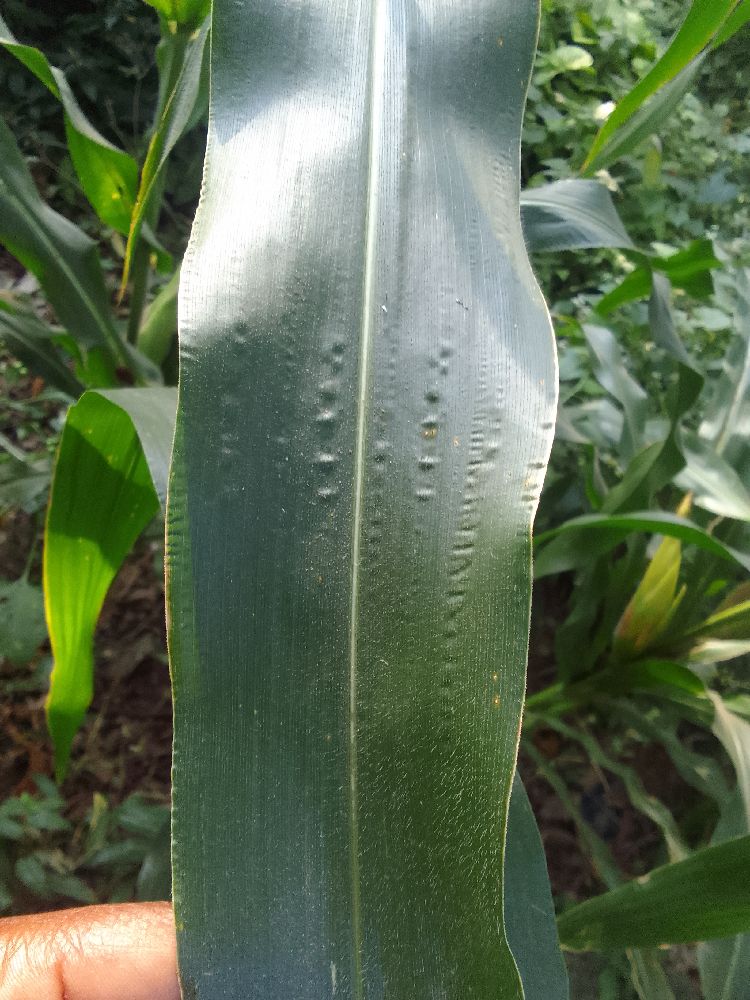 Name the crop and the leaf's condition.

maize, healthy
